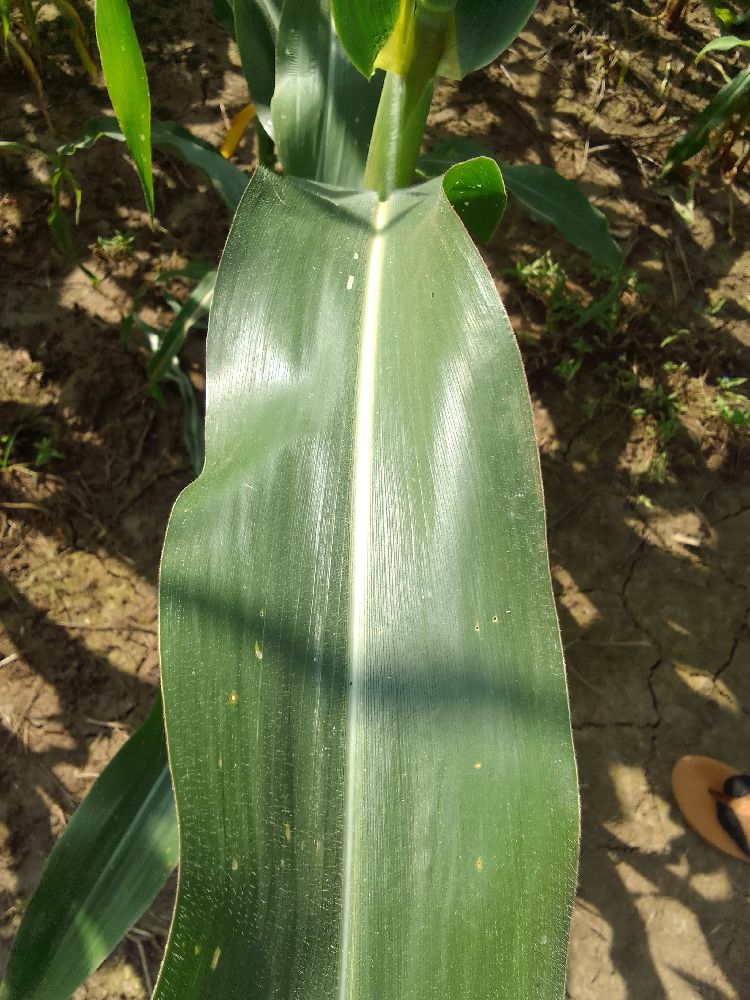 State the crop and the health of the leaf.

maize, healthy
